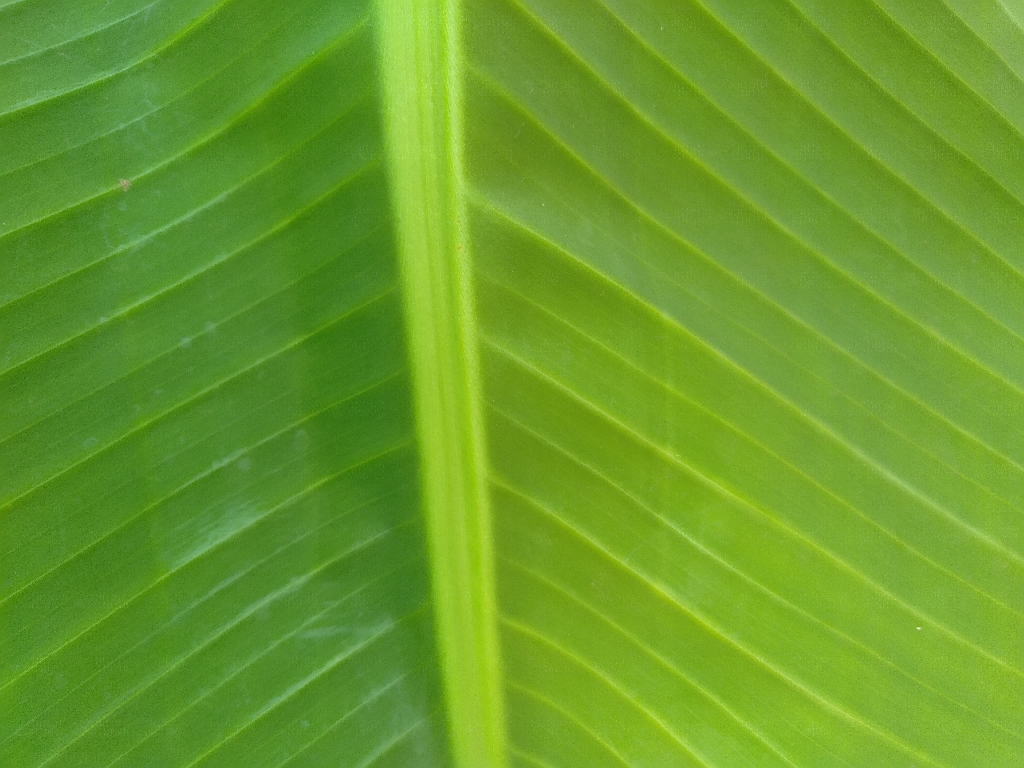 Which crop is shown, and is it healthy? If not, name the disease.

banana, healthy
